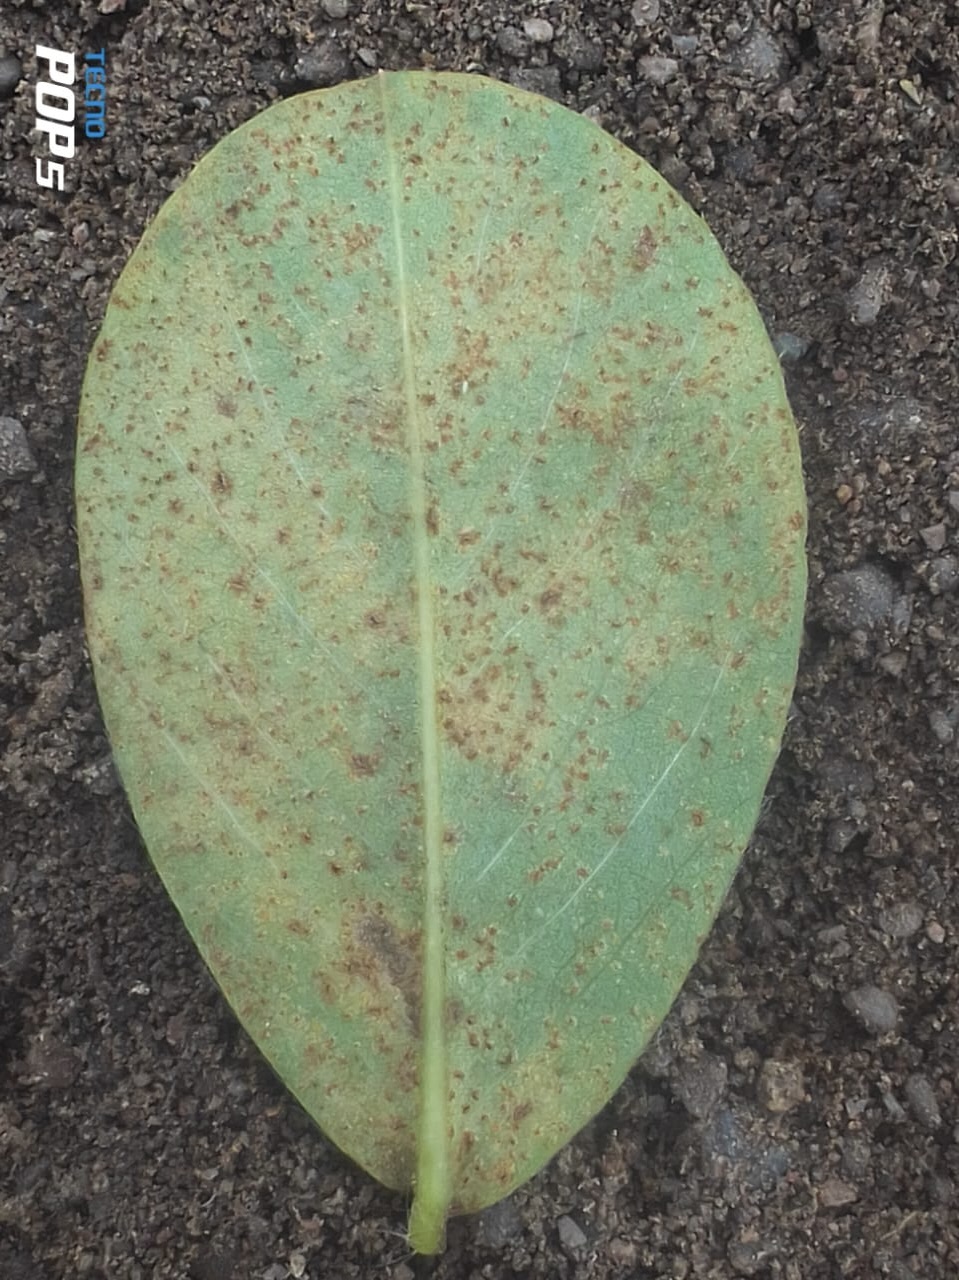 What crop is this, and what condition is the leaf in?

peanut, puccinia arachidis
